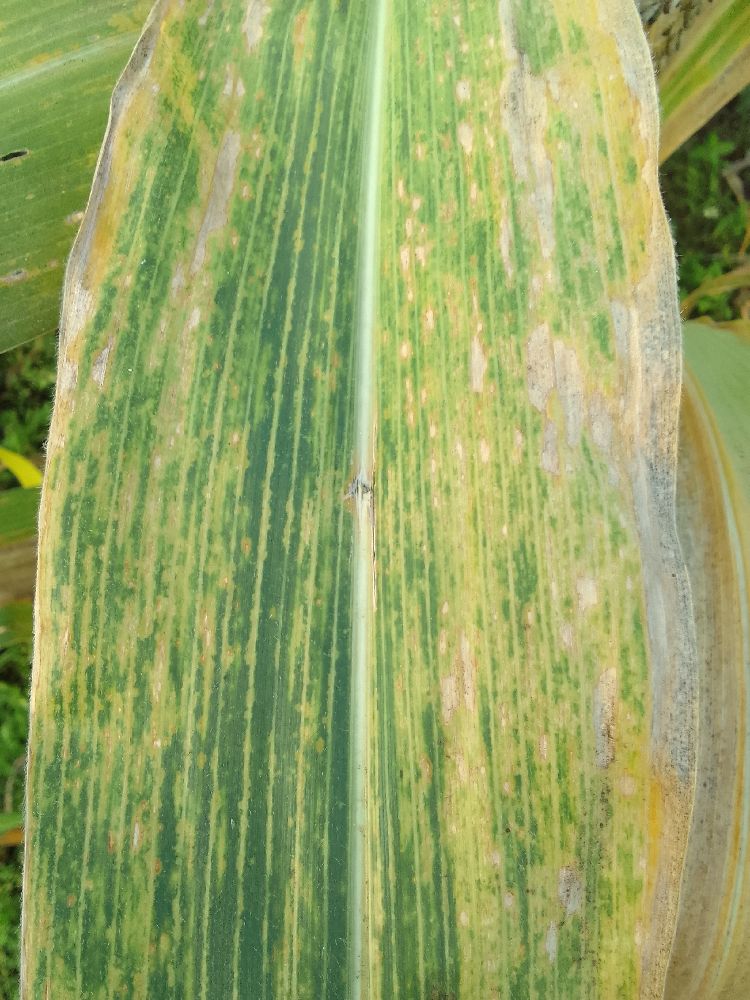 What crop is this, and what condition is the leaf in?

maize, maize lethal necrosis
